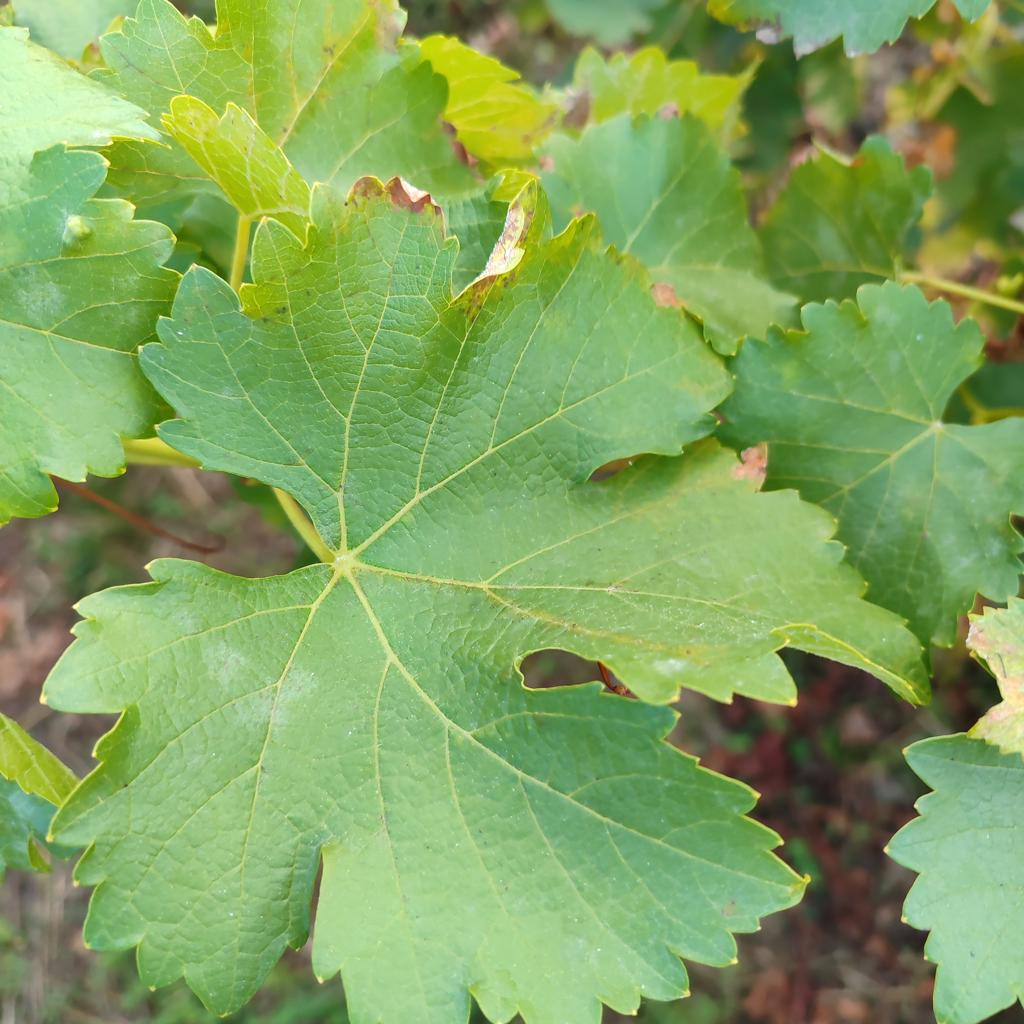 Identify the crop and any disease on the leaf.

grapevine, powdery mildew
